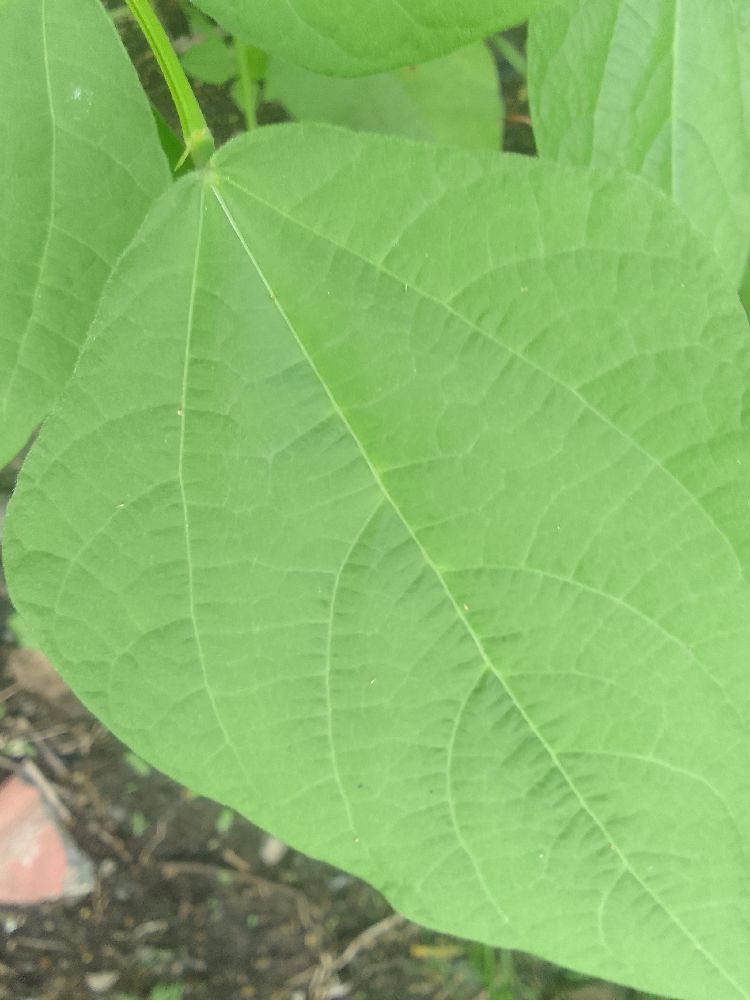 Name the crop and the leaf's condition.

common bean, healthy
